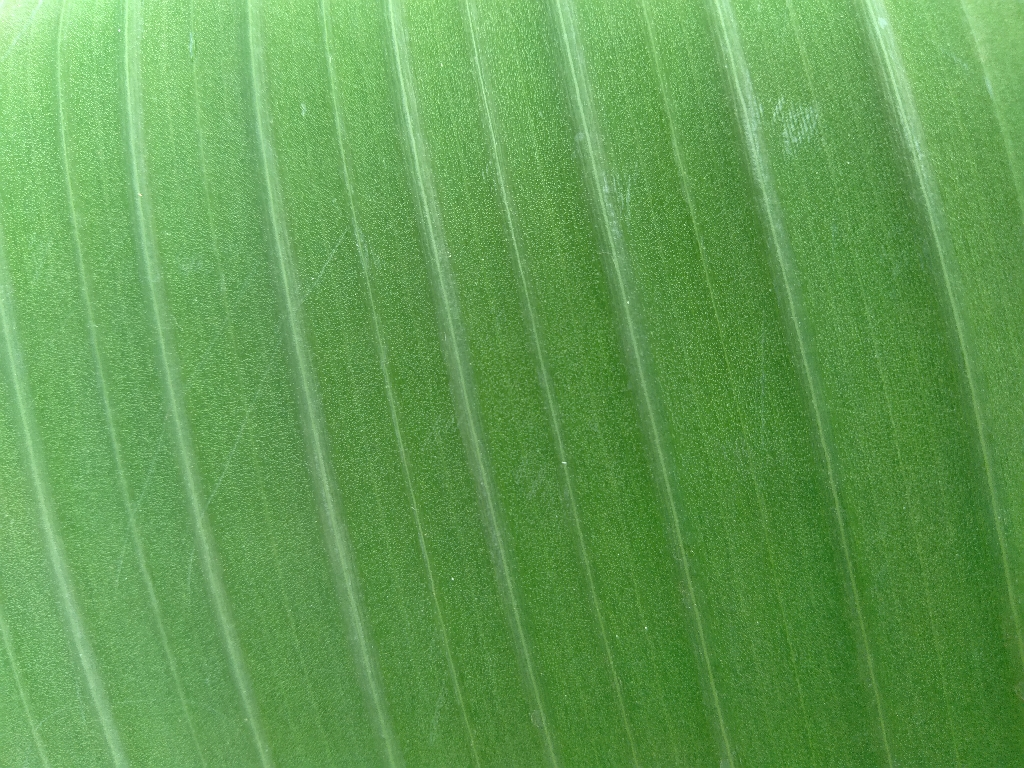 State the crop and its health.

banana, healthy
